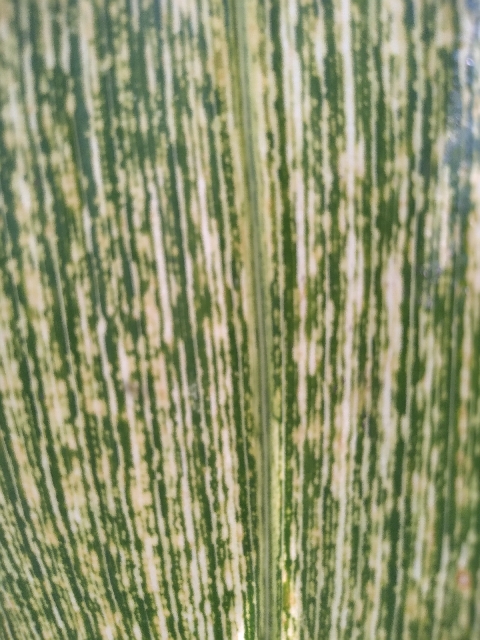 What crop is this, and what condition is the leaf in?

maize, maize streak virus
